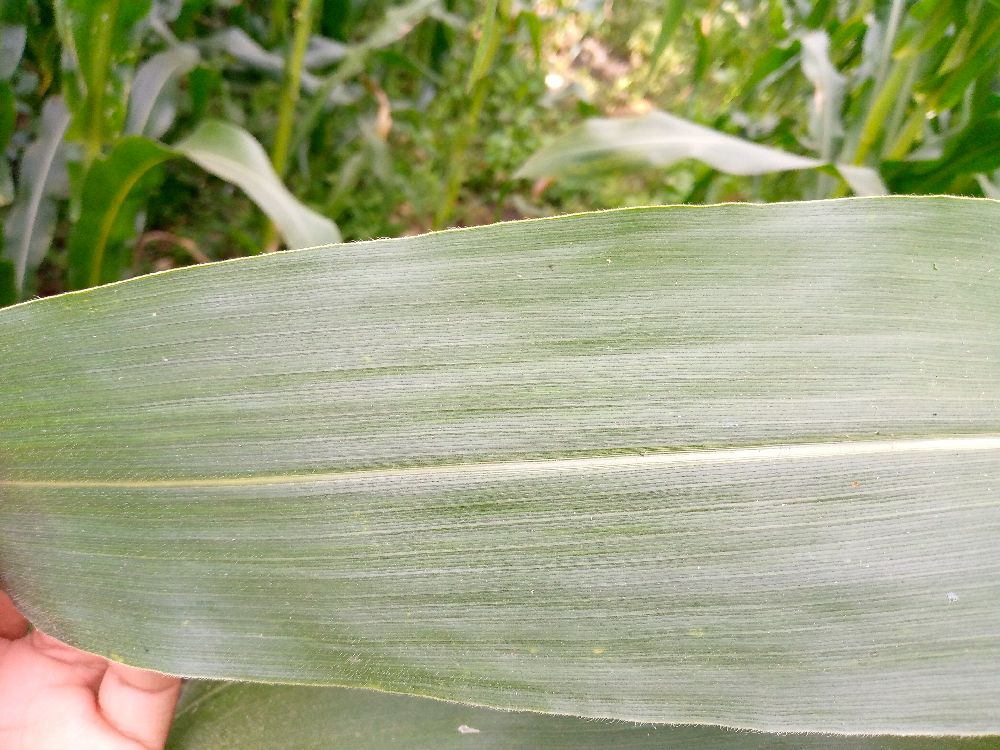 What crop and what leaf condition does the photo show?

maize, healthy
